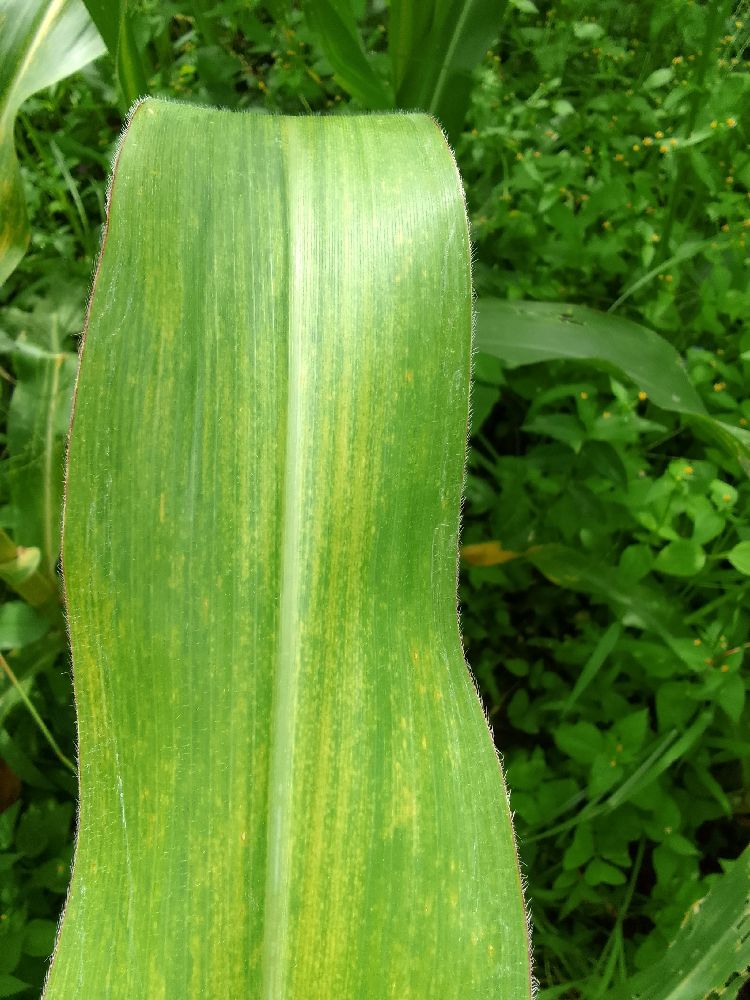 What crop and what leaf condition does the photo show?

maize, maize lethal necrosis
